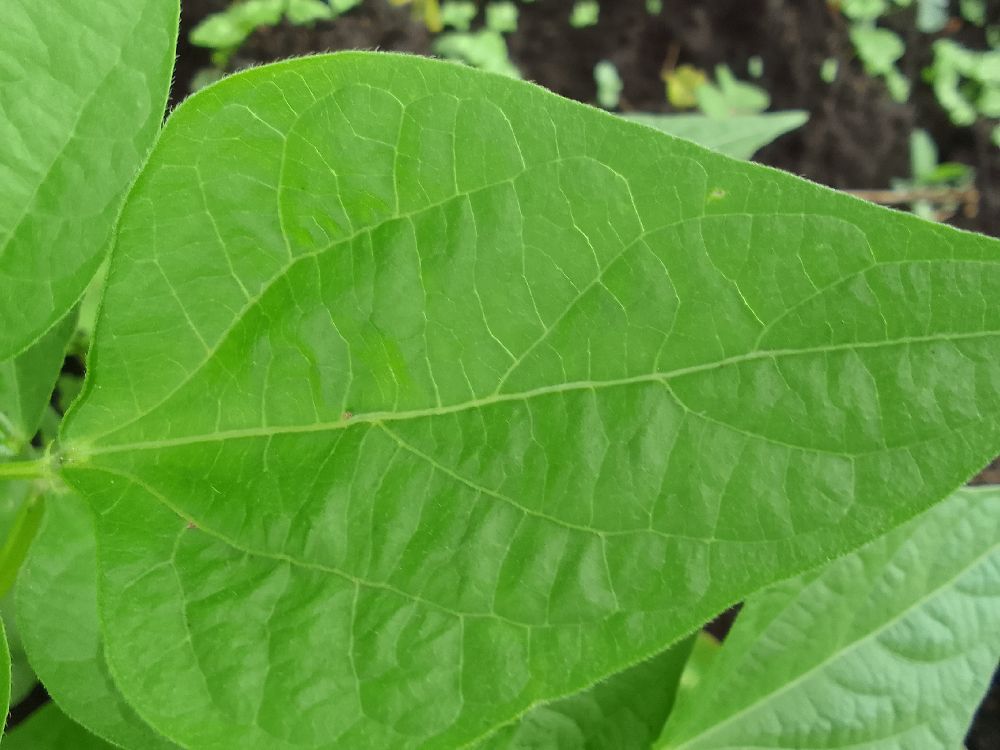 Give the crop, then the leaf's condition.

common bean, healthy
